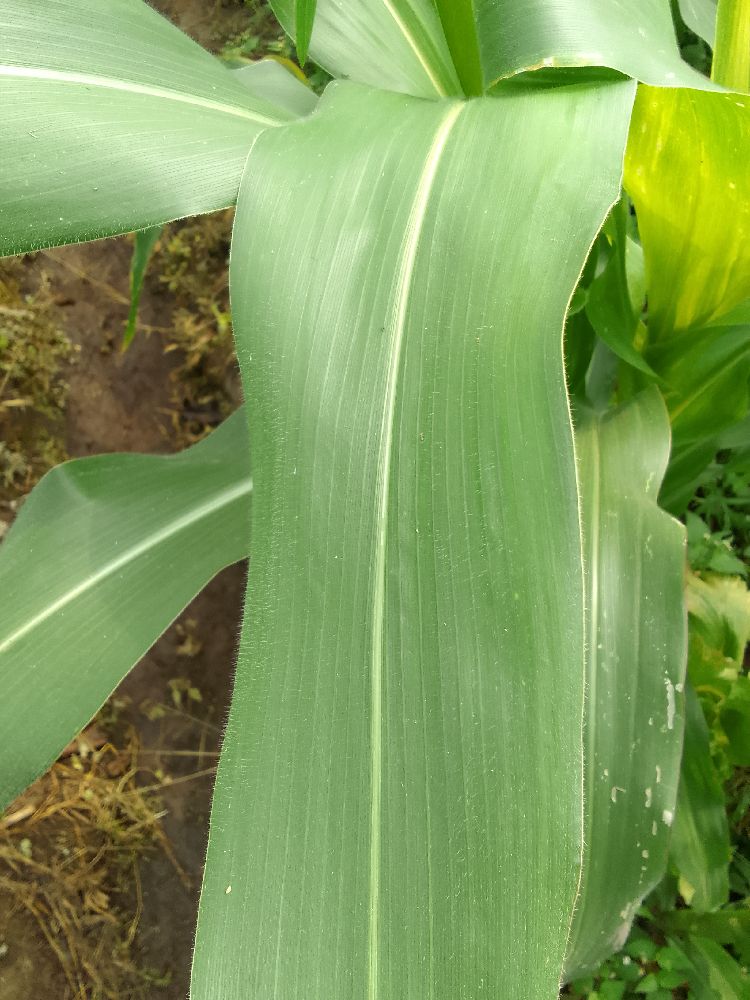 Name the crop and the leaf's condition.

maize, healthy
